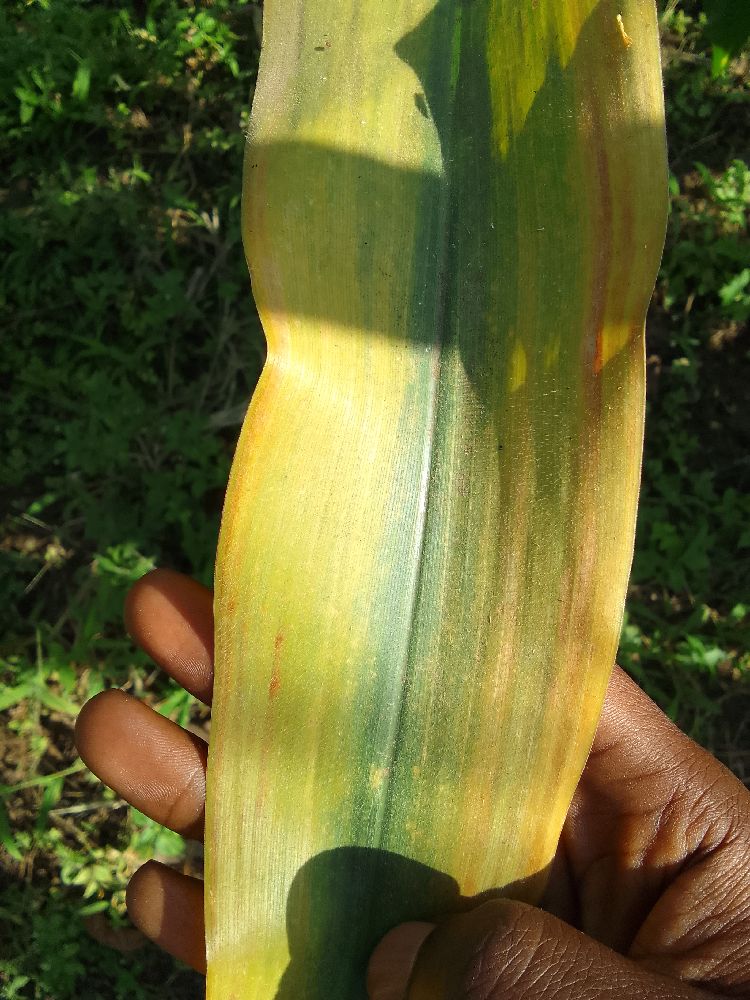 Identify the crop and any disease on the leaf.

maize, maize lethal necrosis
